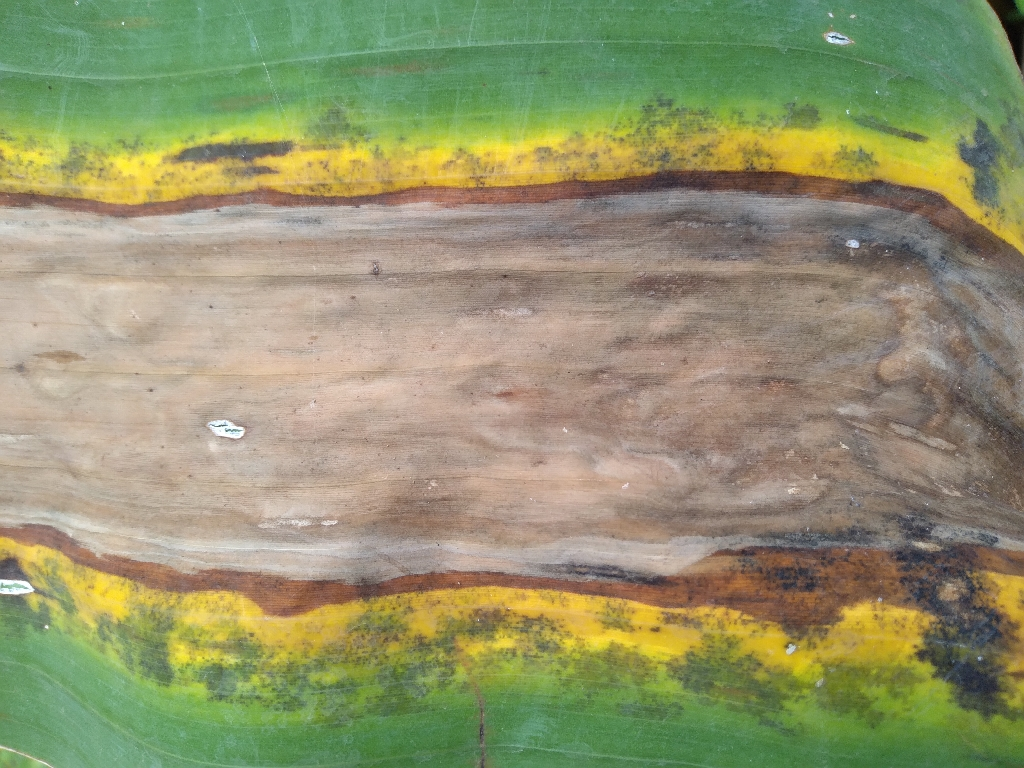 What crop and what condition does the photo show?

banana, black sigatoka
